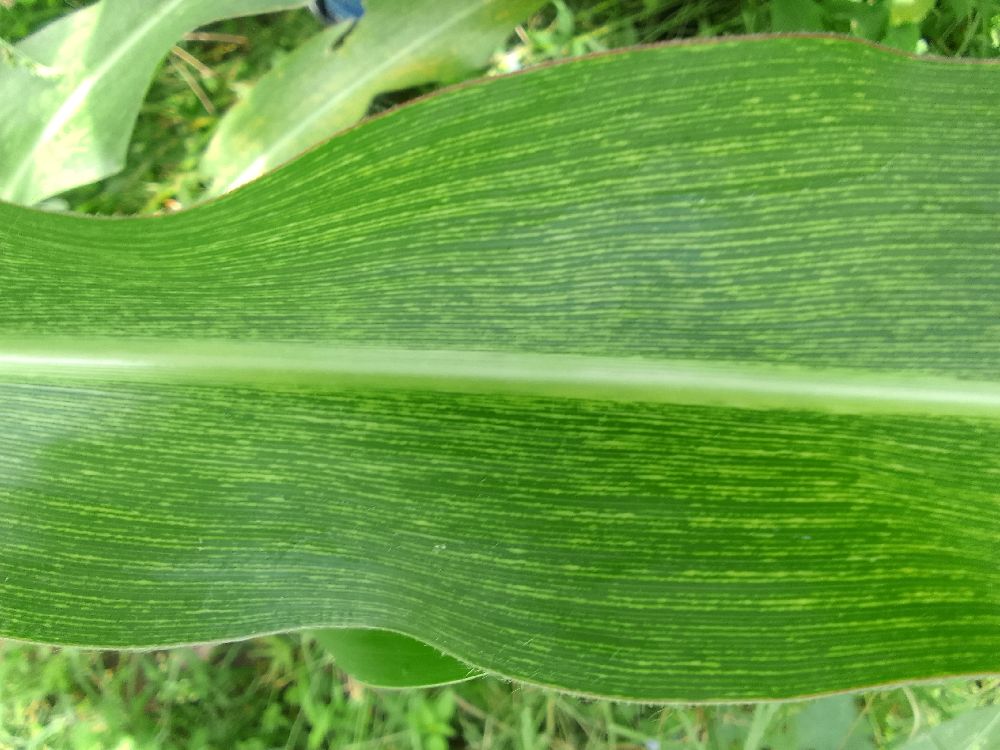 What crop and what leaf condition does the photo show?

maize, maize streak virus
